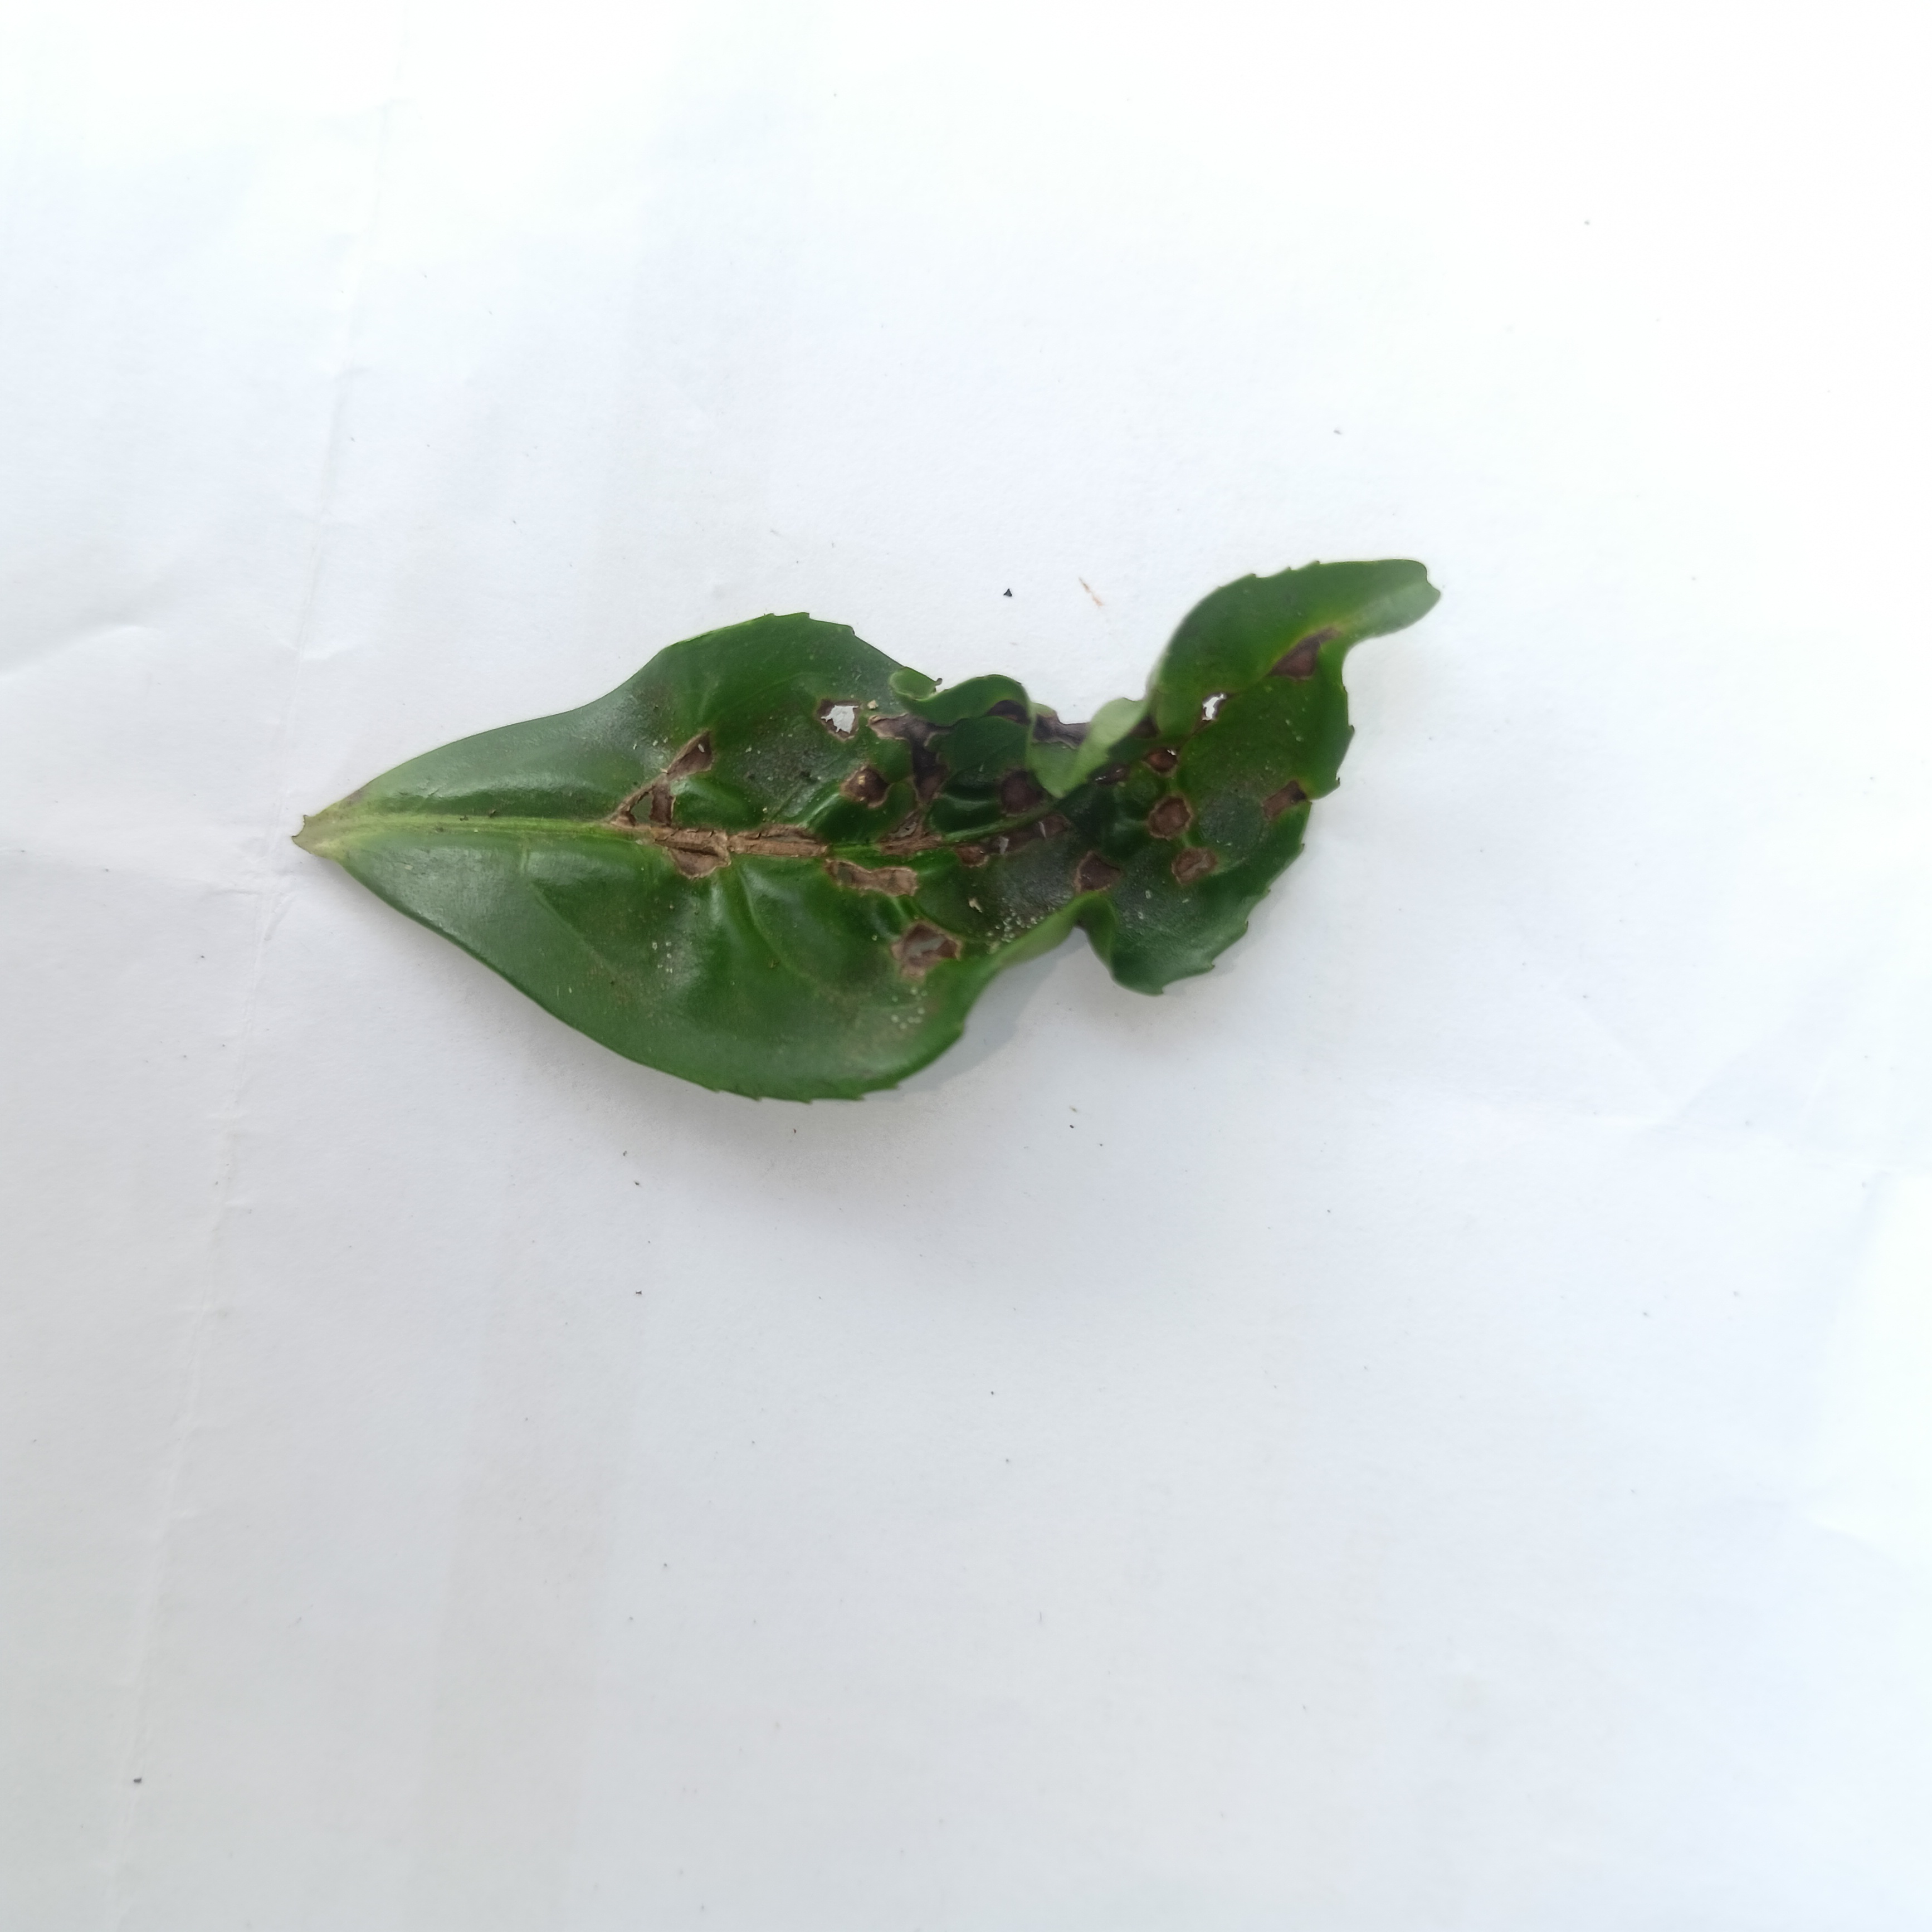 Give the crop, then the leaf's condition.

tea, helopeltis
